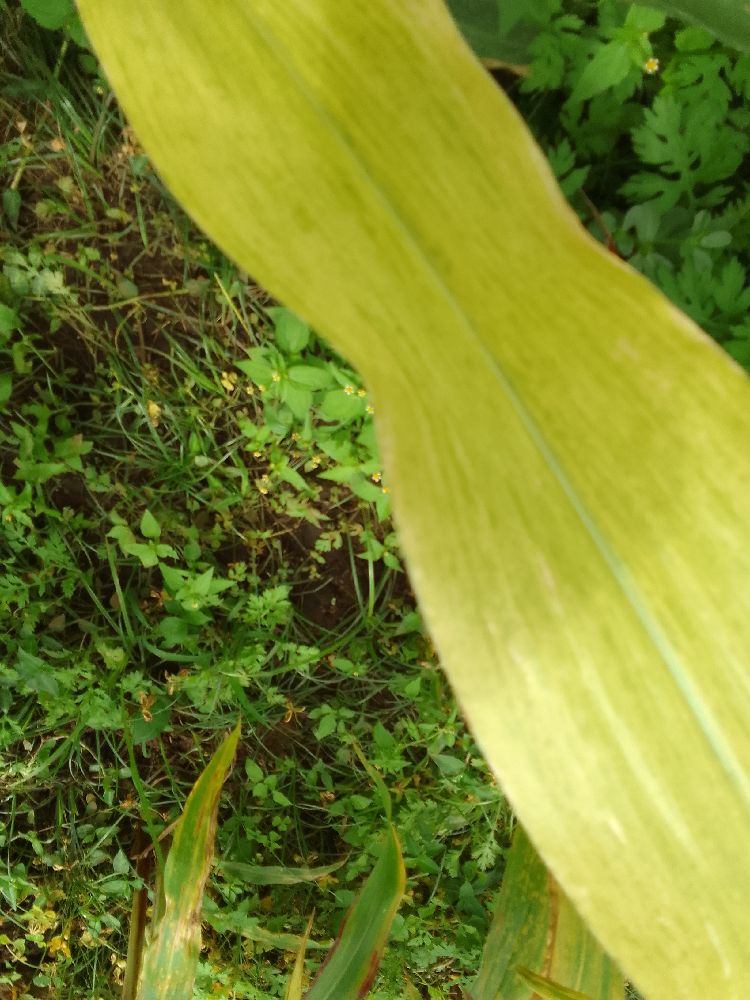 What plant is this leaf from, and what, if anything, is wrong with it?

maize, maize lethal necrosis
